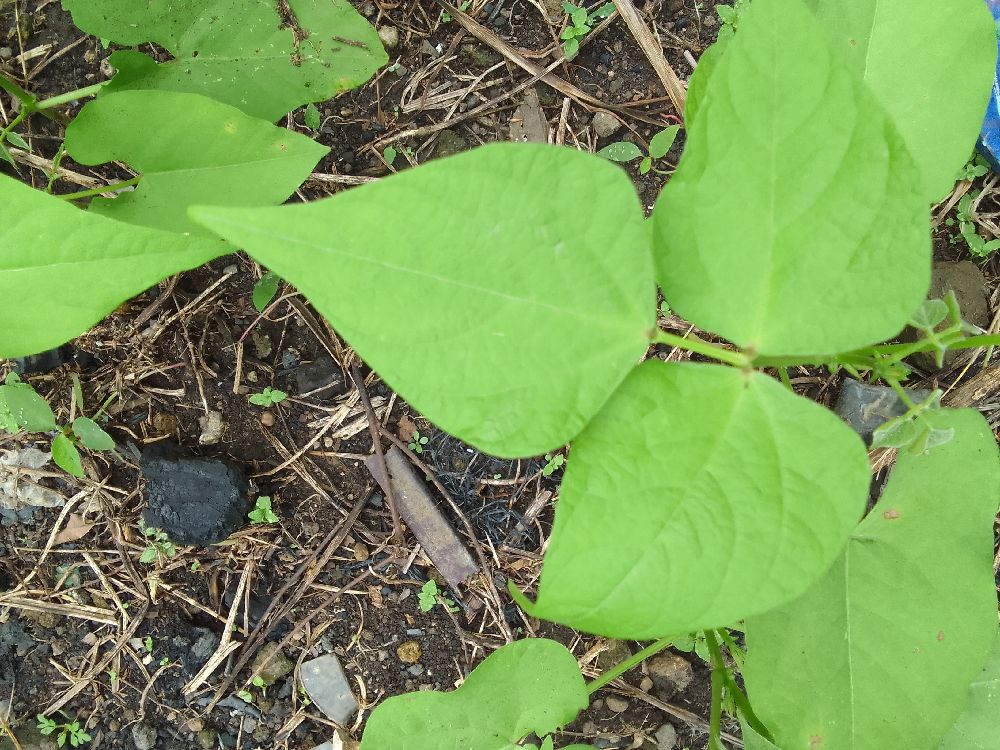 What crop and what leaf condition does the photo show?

common bean, healthy
